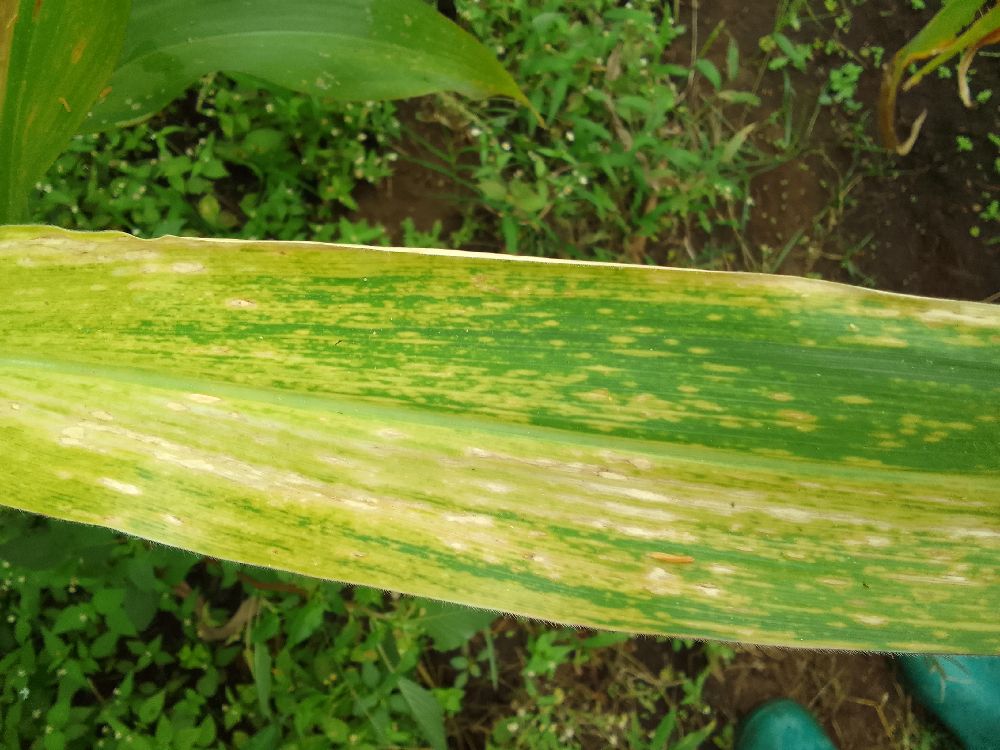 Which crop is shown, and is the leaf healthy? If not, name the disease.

maize, maize lethal necrosis
